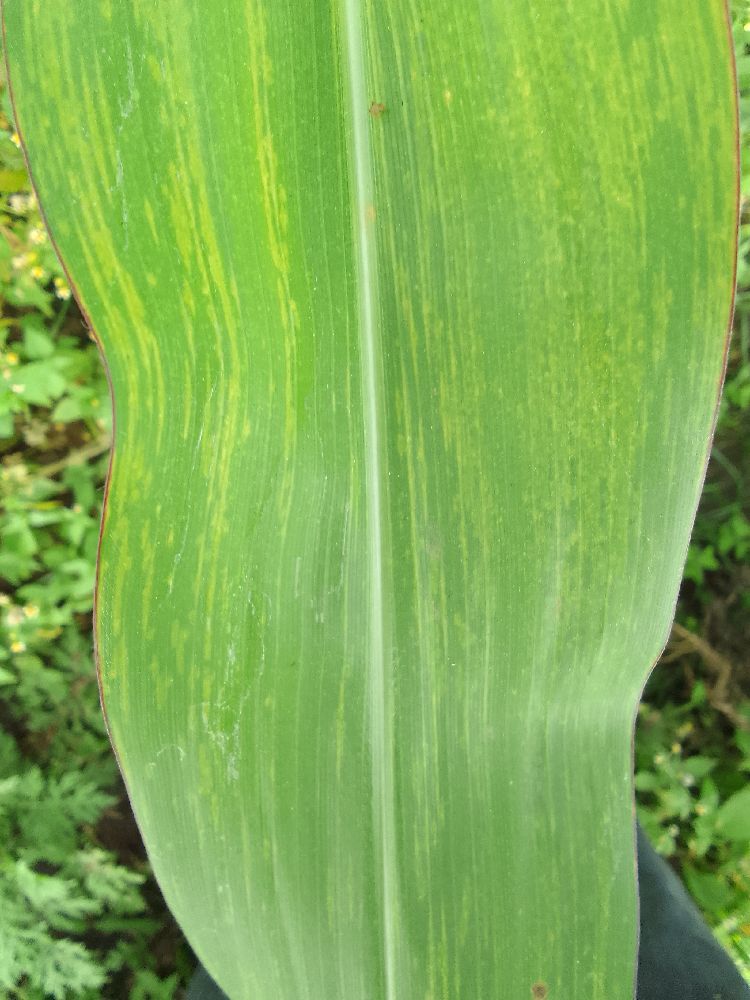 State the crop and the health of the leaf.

maize, maize lethal necrosis
